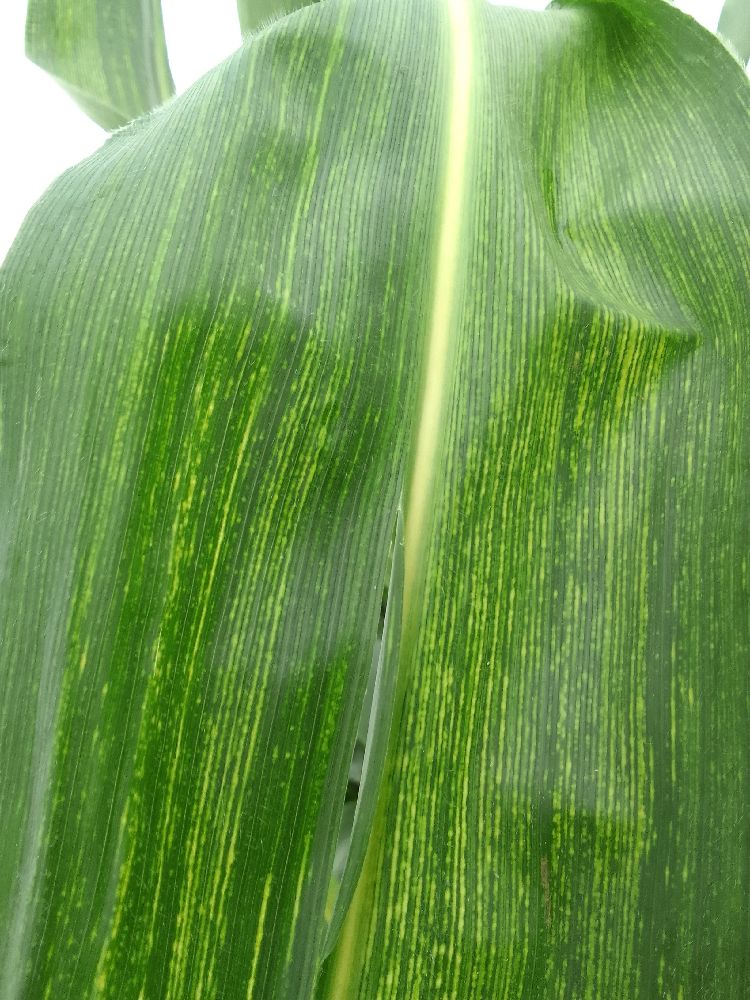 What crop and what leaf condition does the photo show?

maize, maize streak virus
